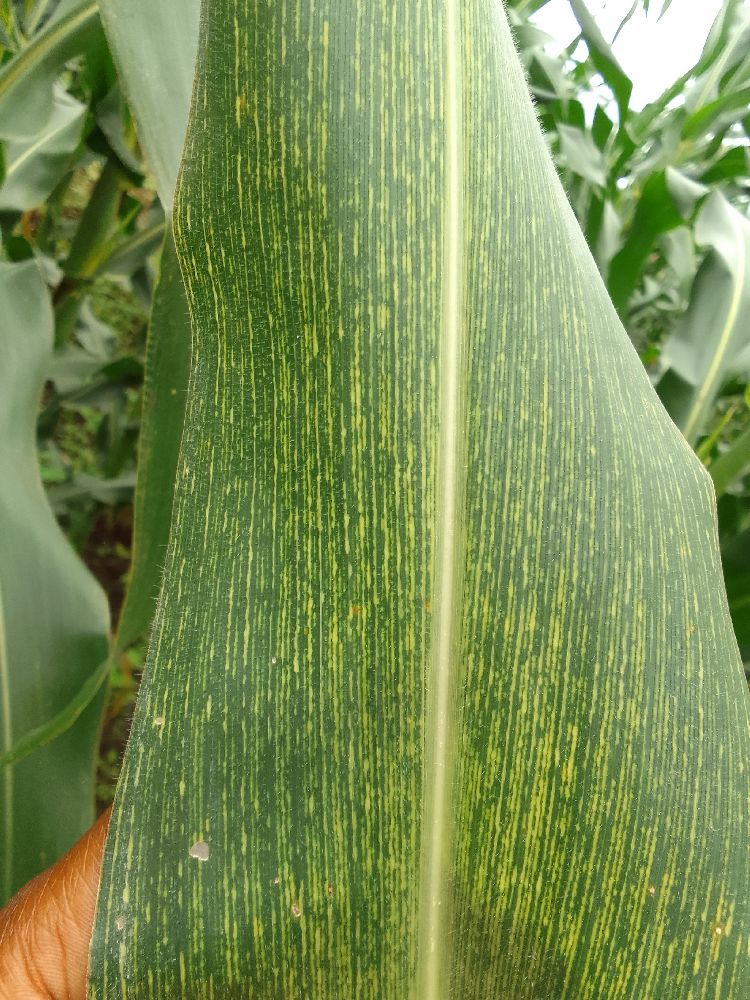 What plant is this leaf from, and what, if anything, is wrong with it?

maize, maize streak virus
